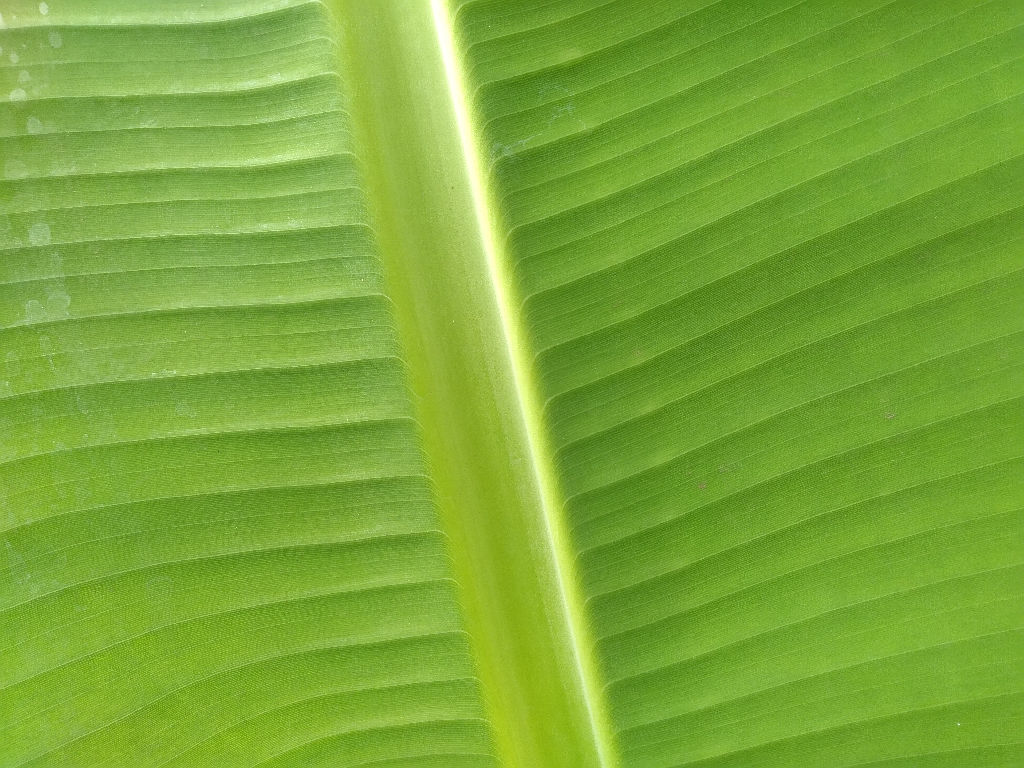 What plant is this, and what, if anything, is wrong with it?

banana, healthy
